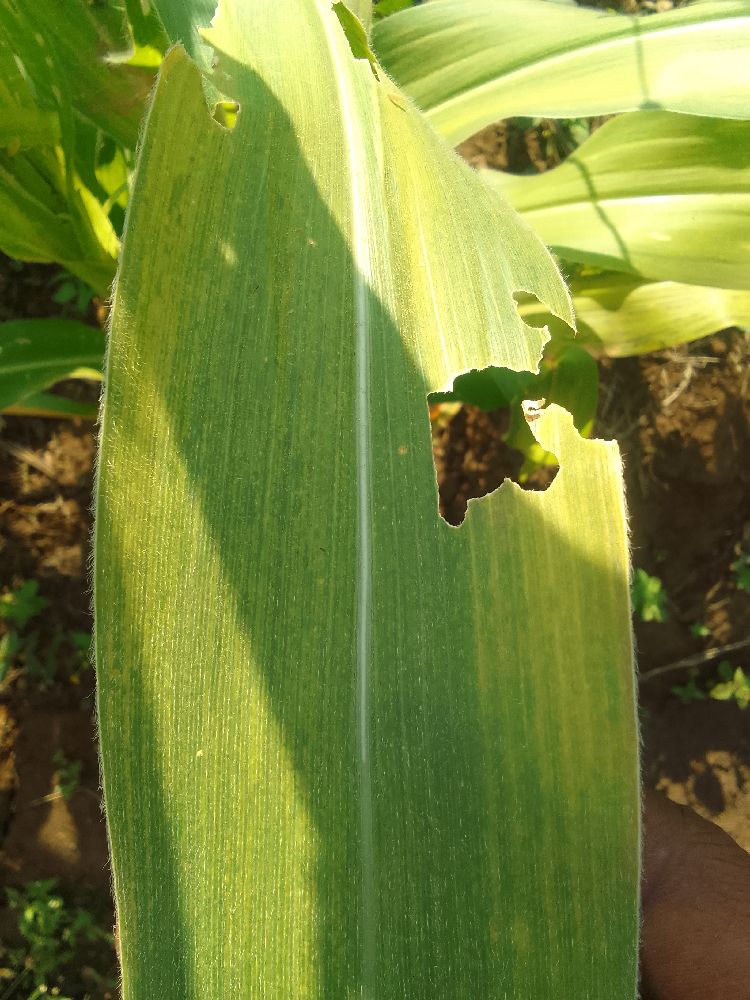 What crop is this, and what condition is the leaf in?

maize, maize lethal necrosis
